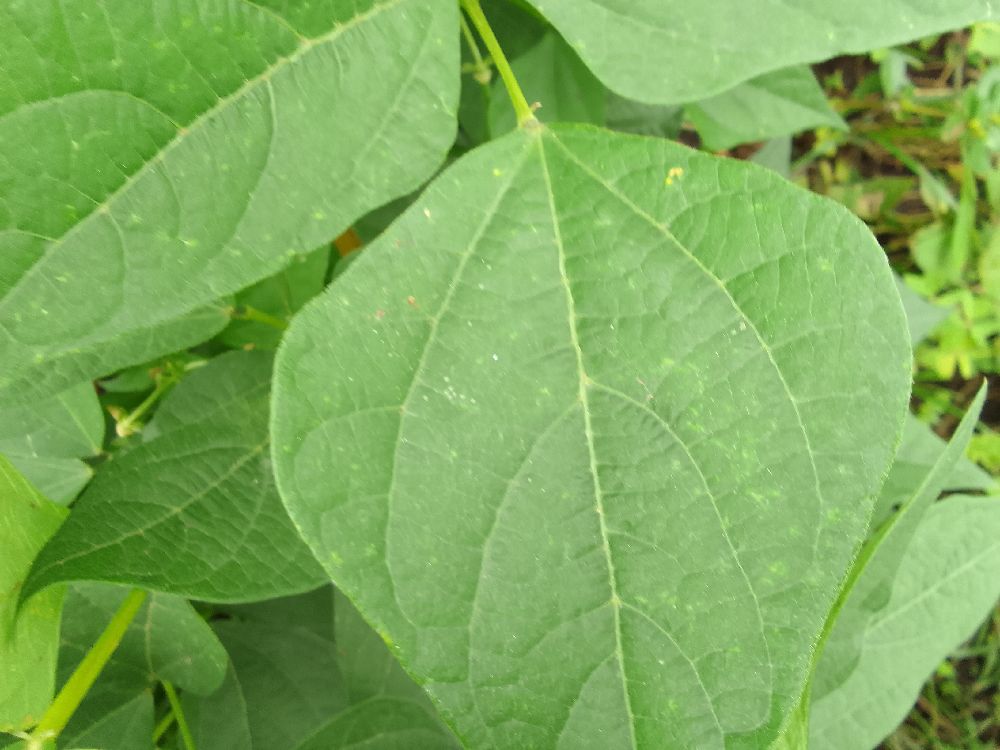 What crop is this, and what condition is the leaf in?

common bean, healthy
